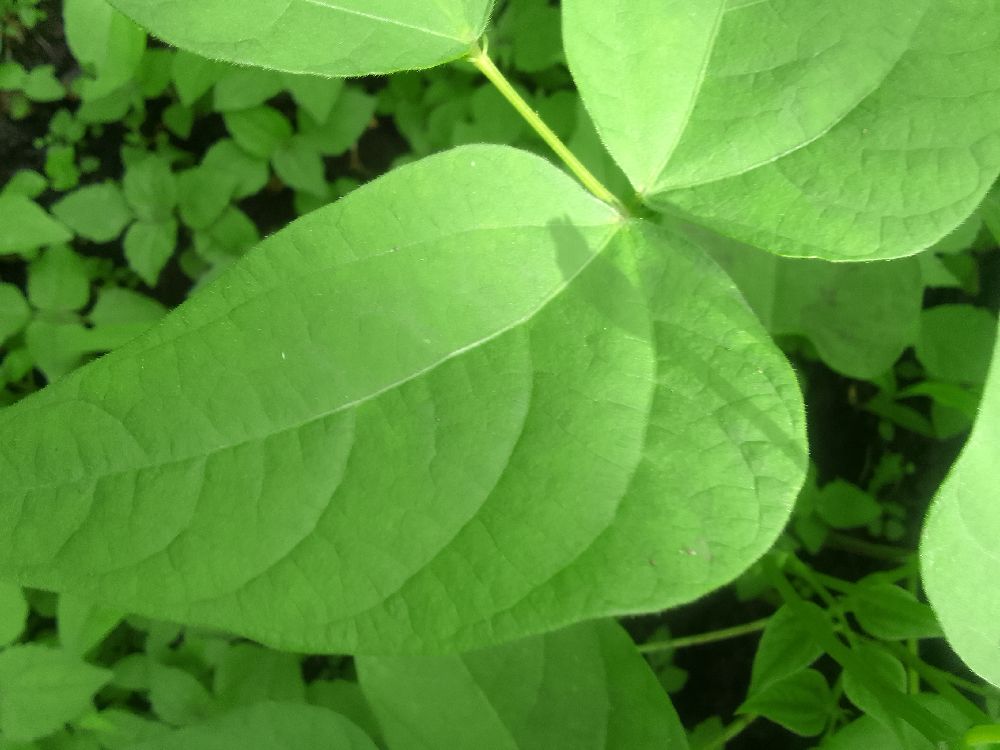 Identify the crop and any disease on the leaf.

common bean, healthy
